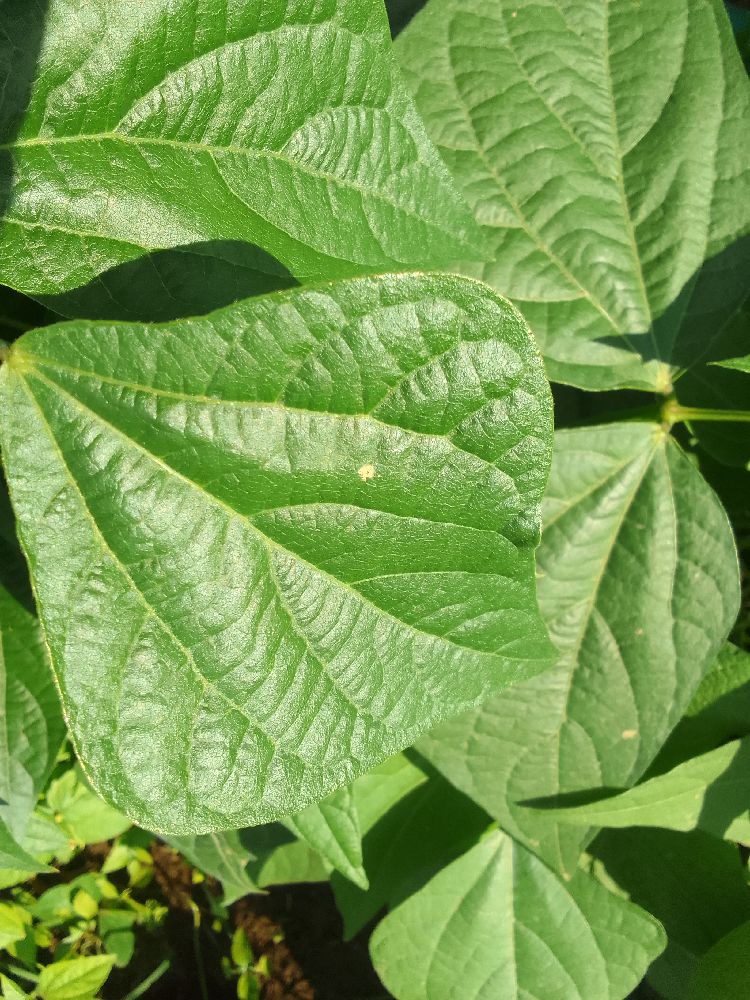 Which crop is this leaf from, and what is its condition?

common bean, healthy
